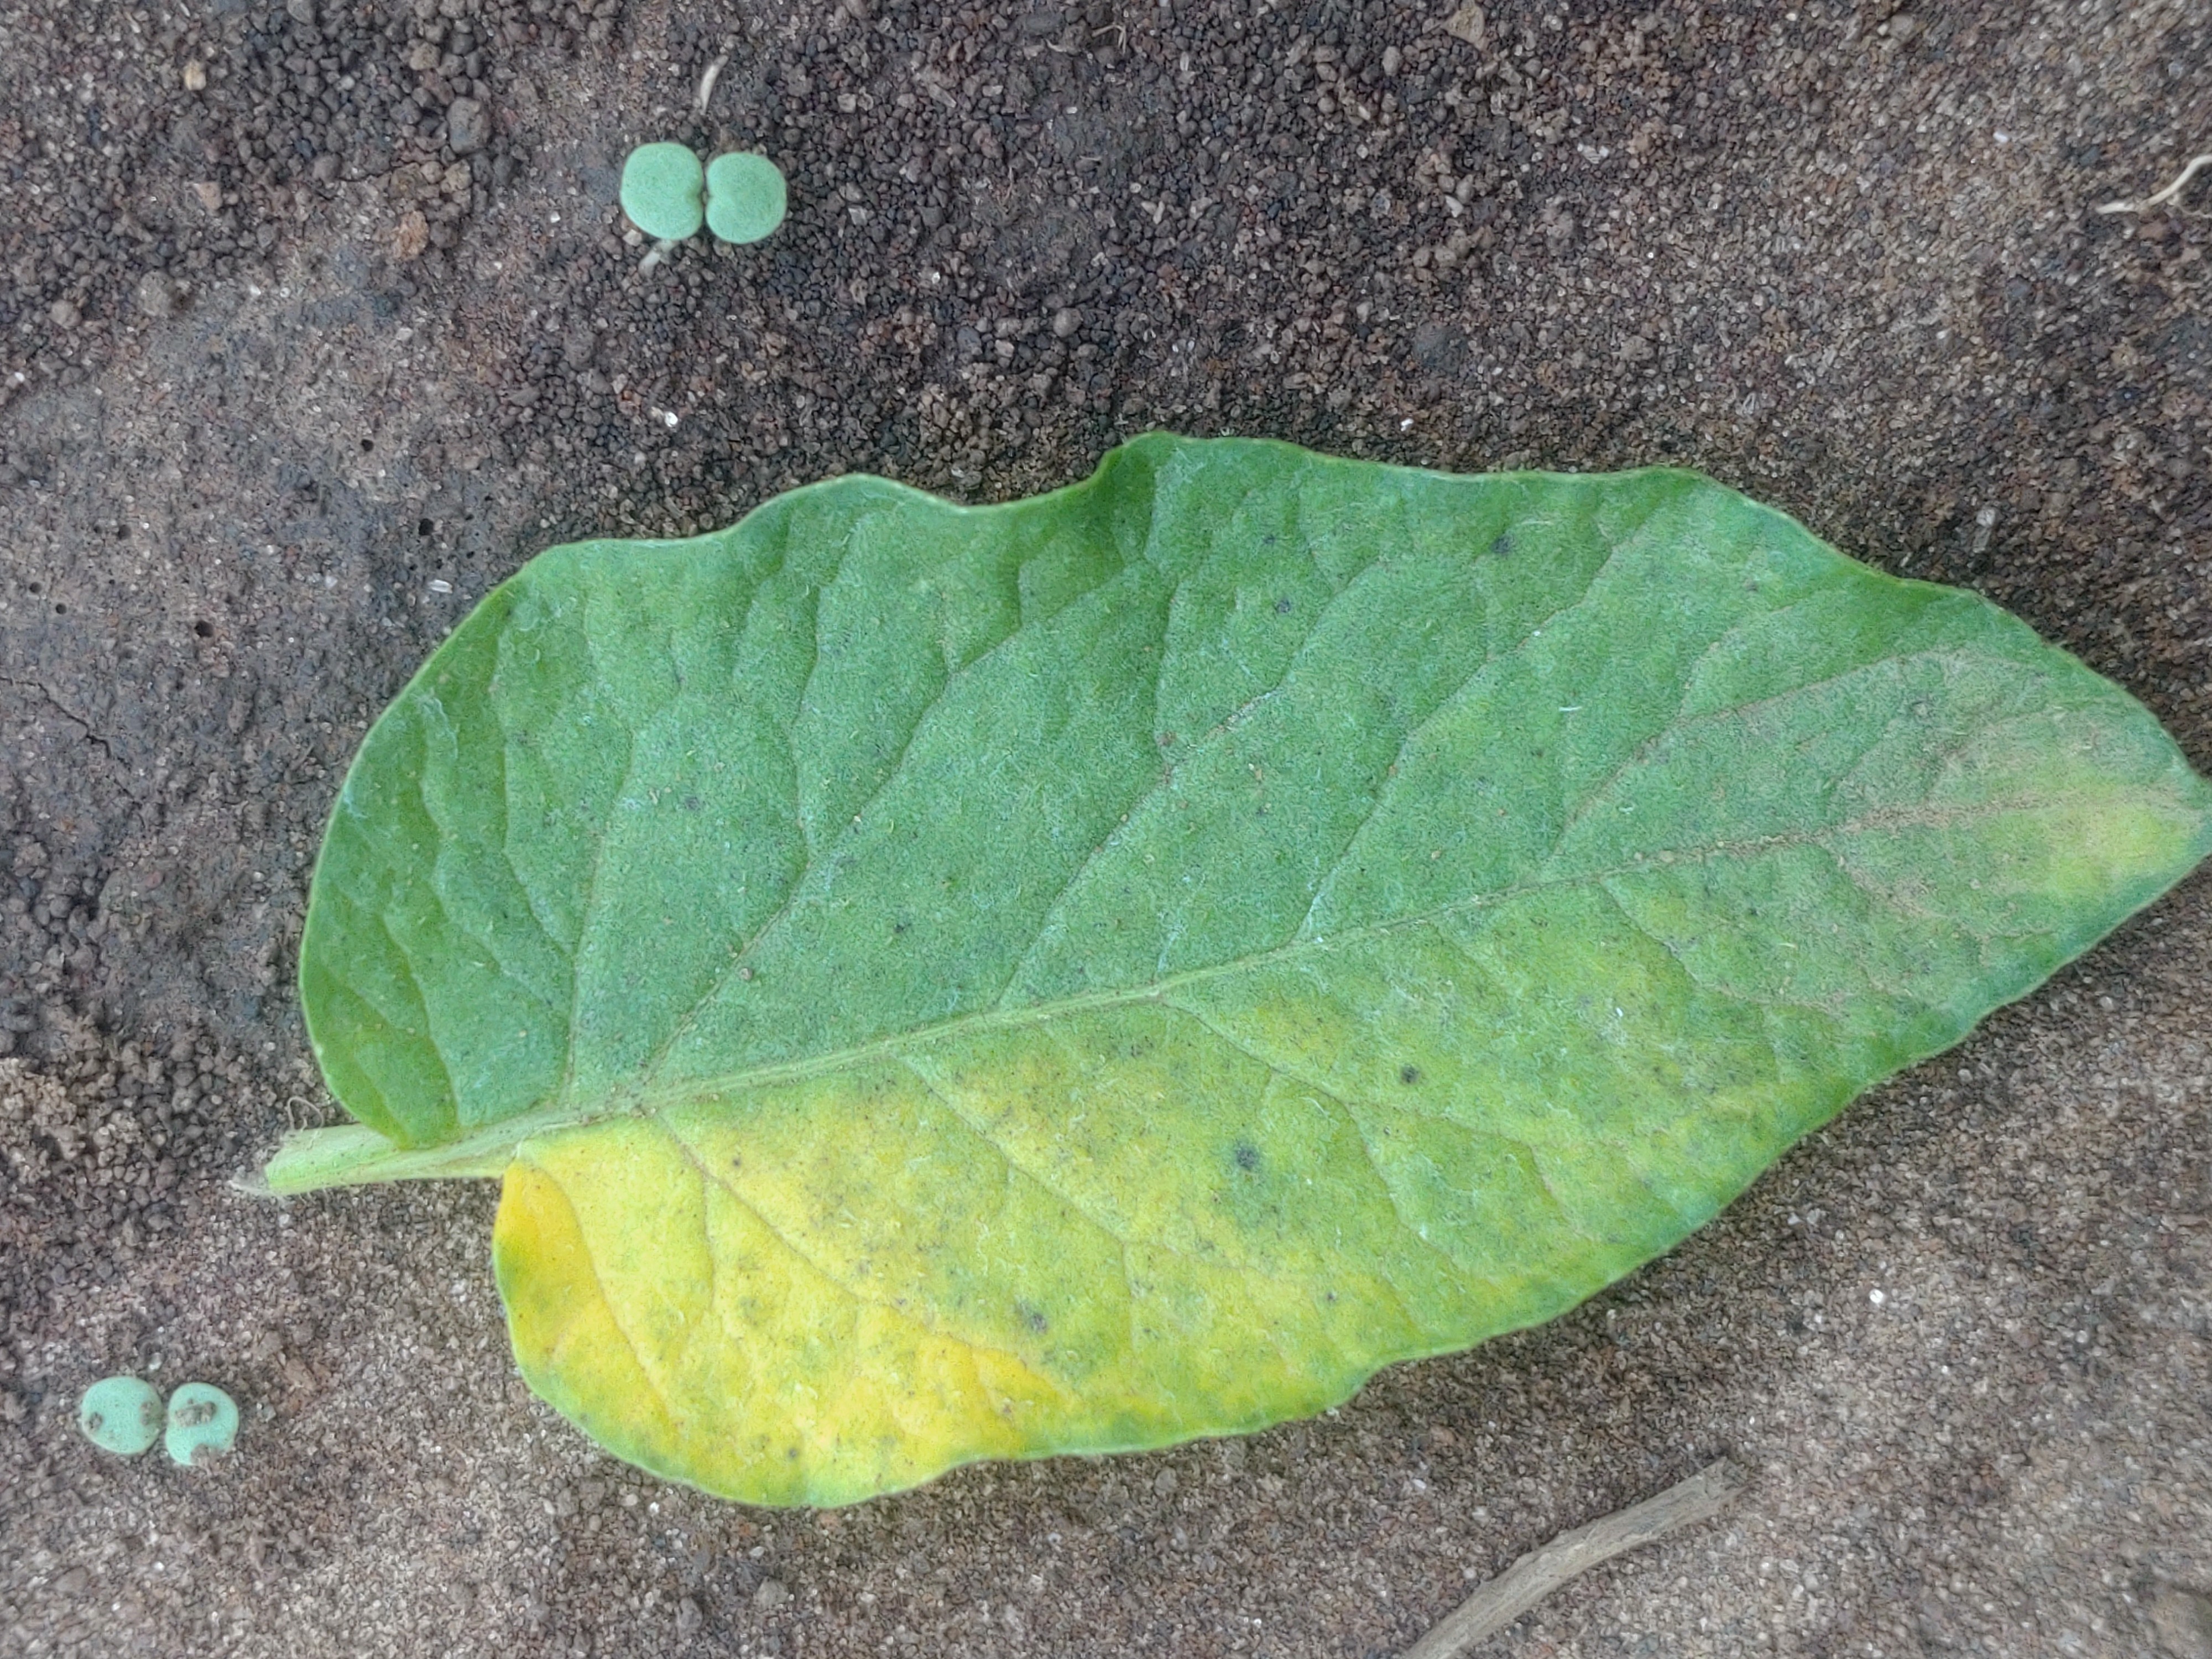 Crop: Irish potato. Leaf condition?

late blight
